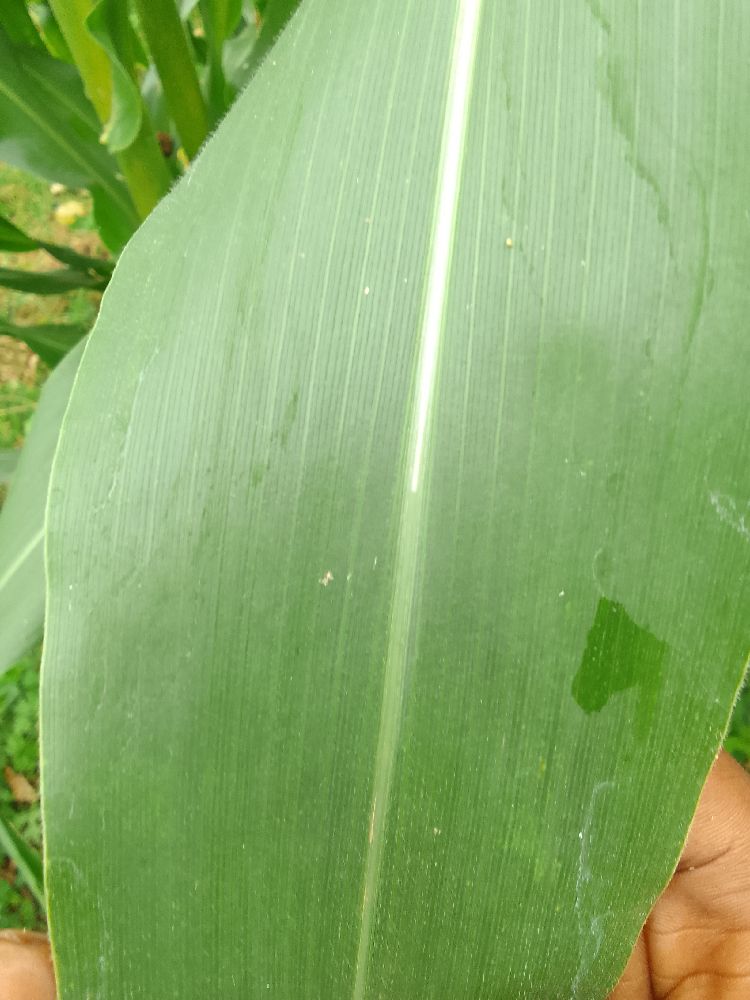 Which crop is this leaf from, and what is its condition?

maize, healthy
